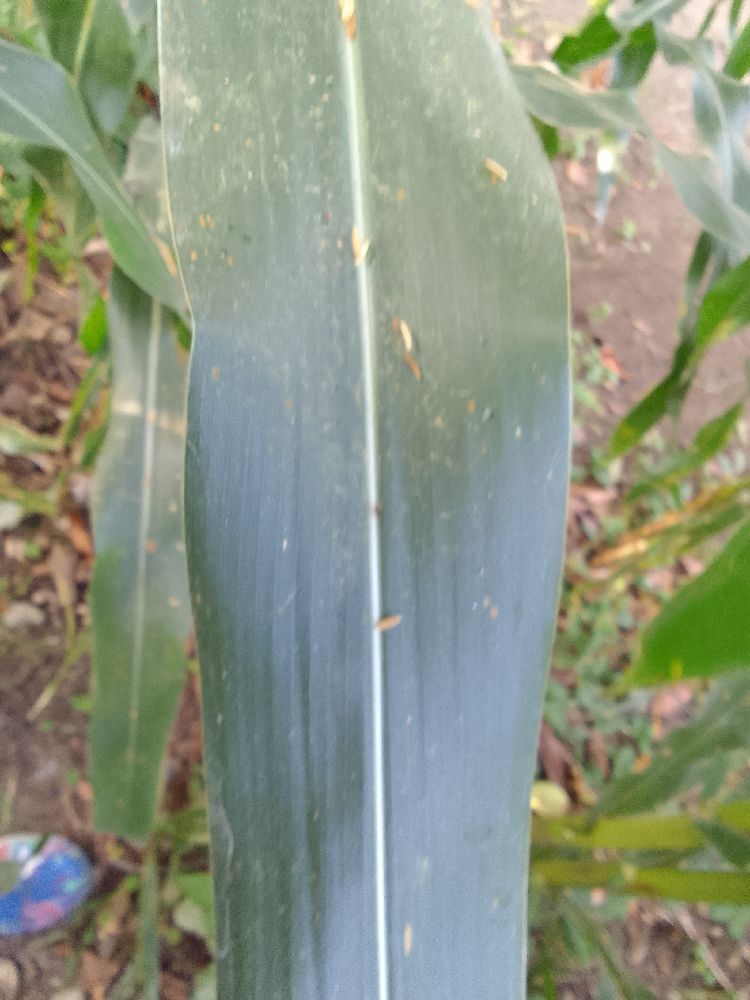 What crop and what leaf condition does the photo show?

maize, healthy
